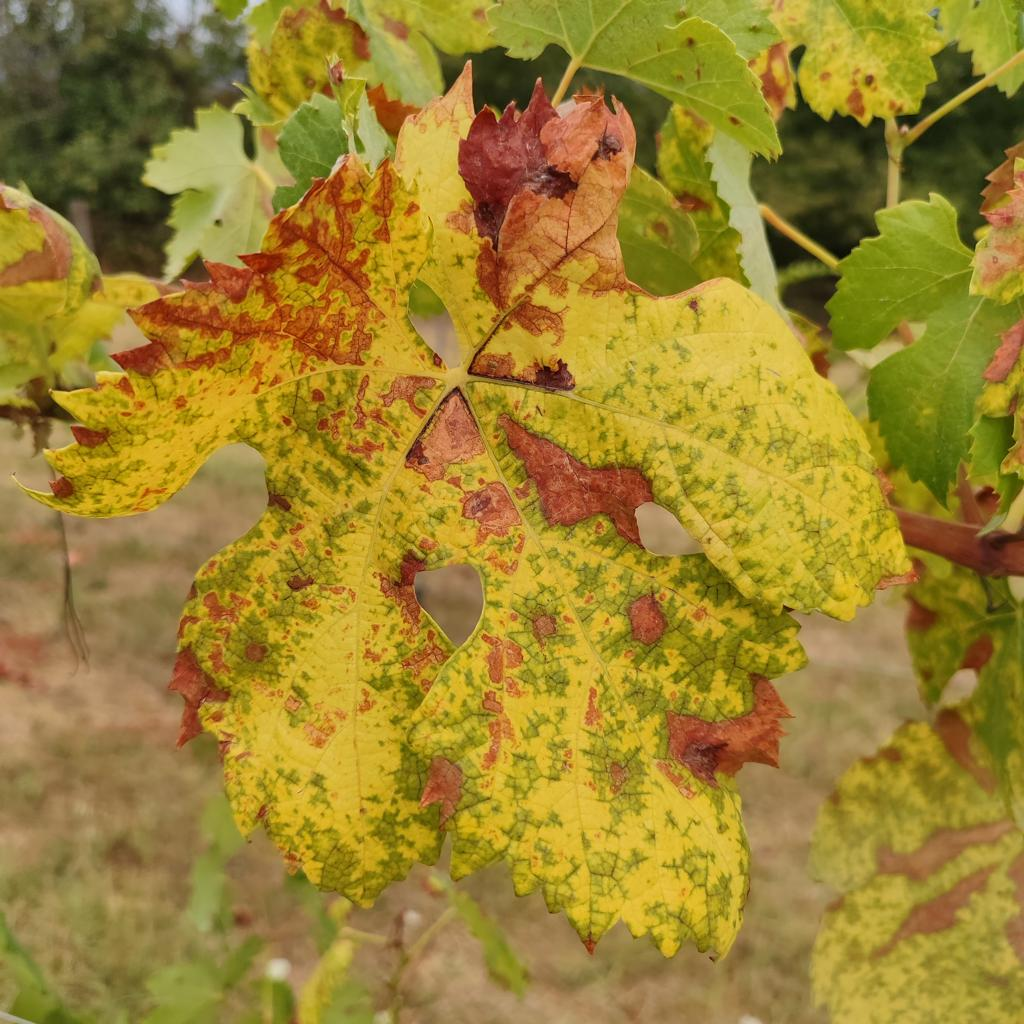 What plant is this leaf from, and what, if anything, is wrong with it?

grapevine, esca complex
